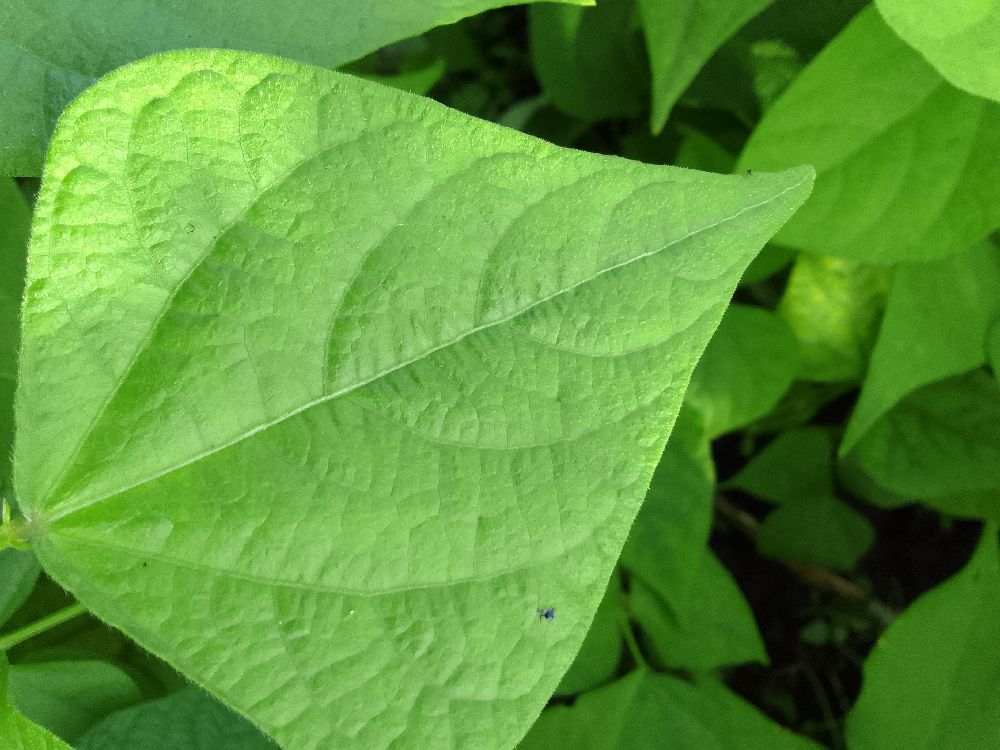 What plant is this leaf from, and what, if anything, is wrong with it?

common bean, healthy
